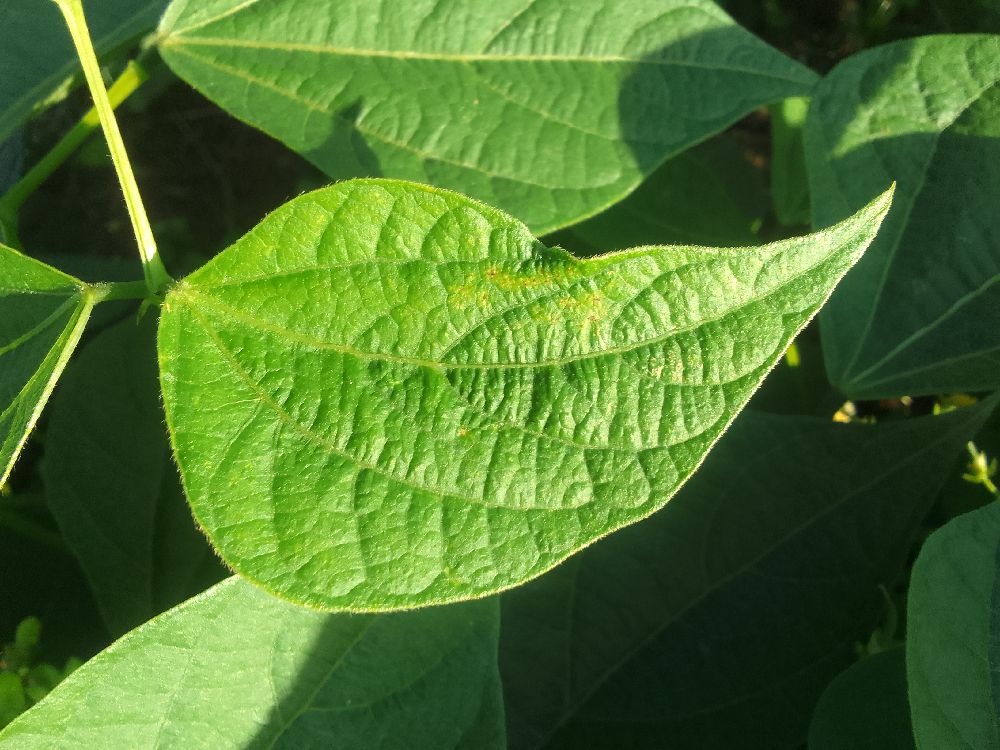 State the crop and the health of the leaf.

common bean, healthy
